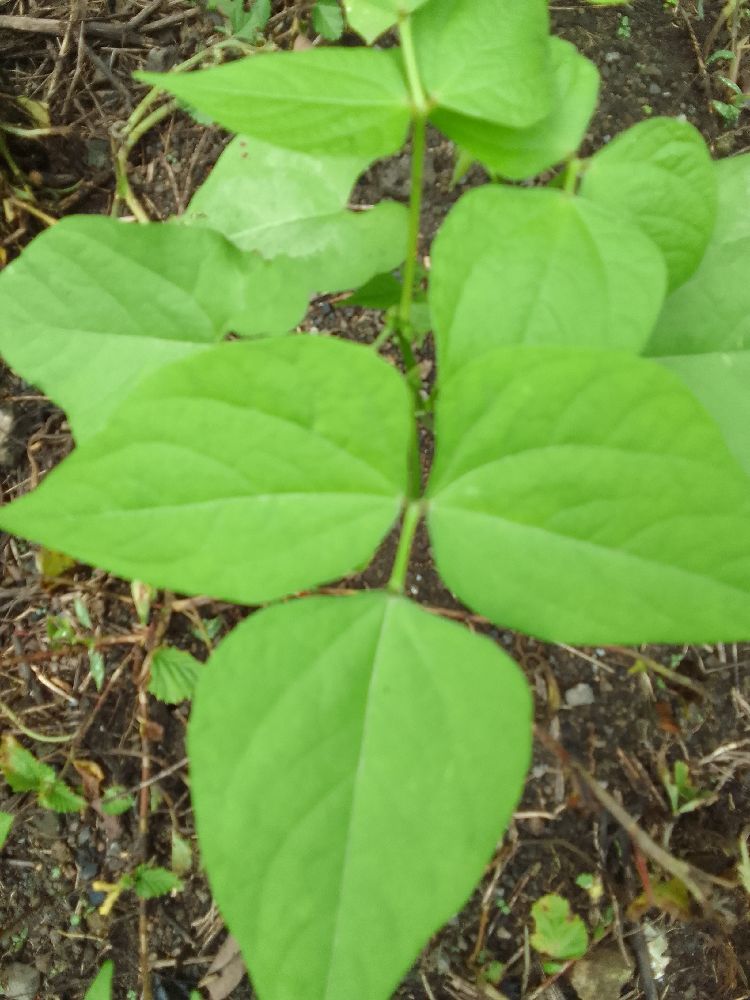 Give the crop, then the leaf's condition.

common bean, healthy
